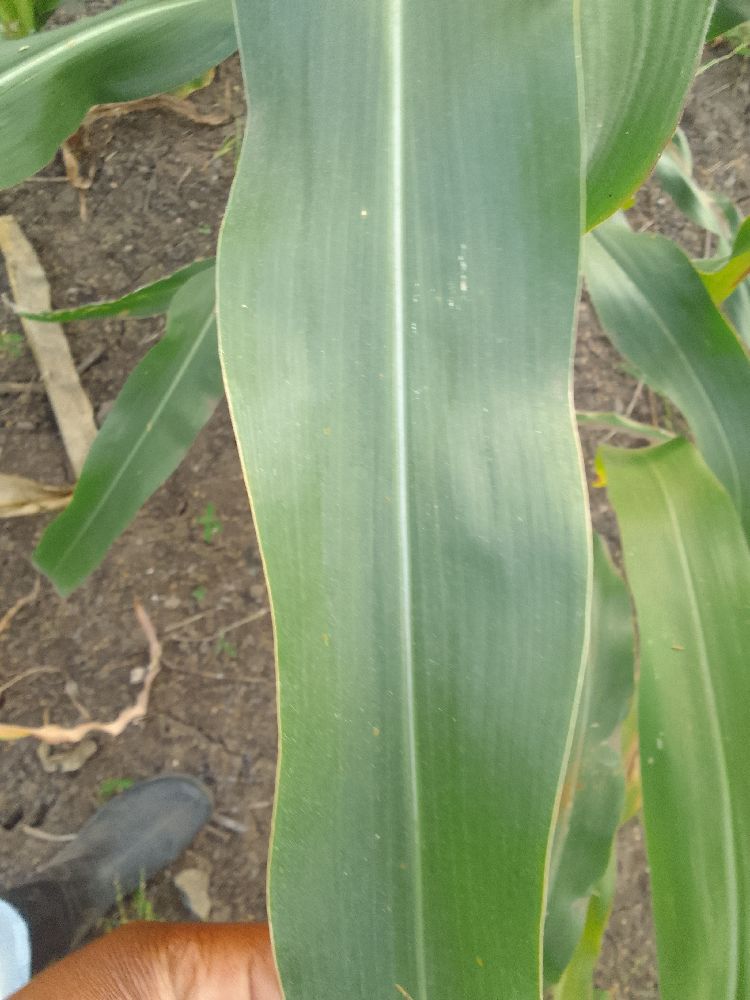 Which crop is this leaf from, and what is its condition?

maize, healthy
